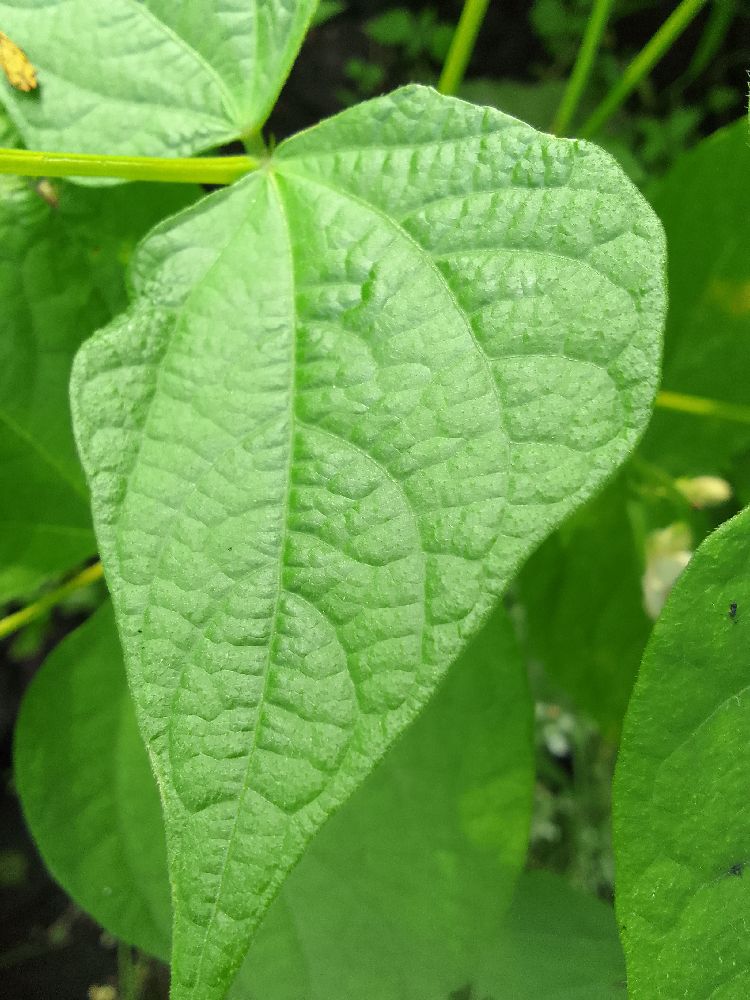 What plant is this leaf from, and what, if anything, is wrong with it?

common bean, healthy
